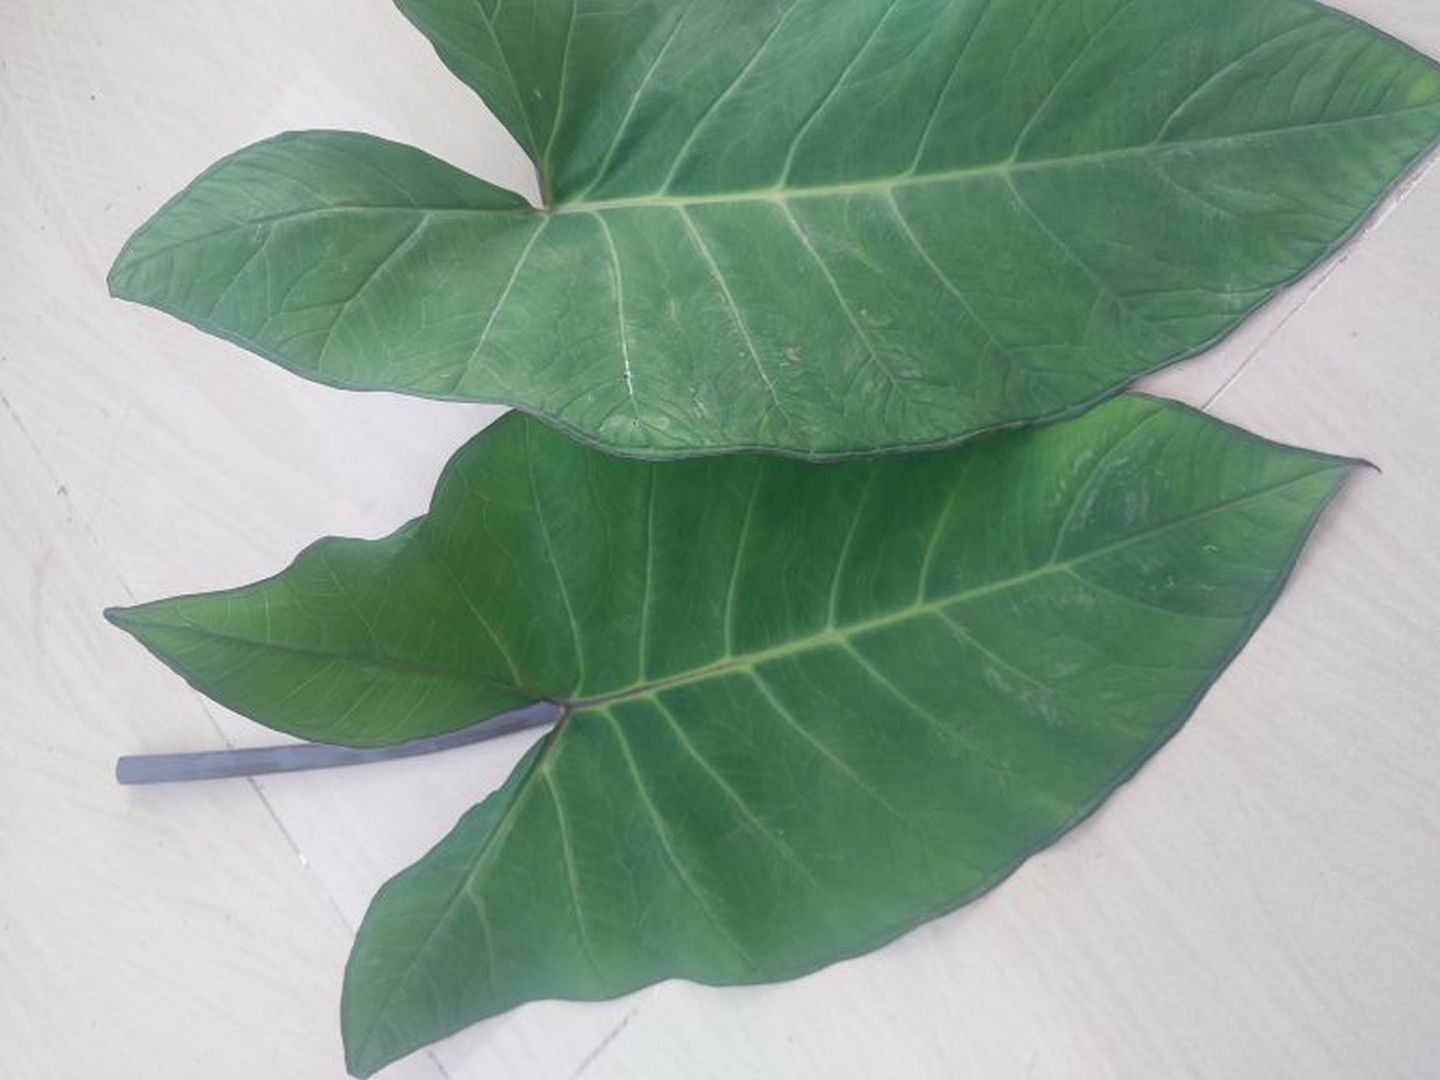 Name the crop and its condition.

taro, healthy
